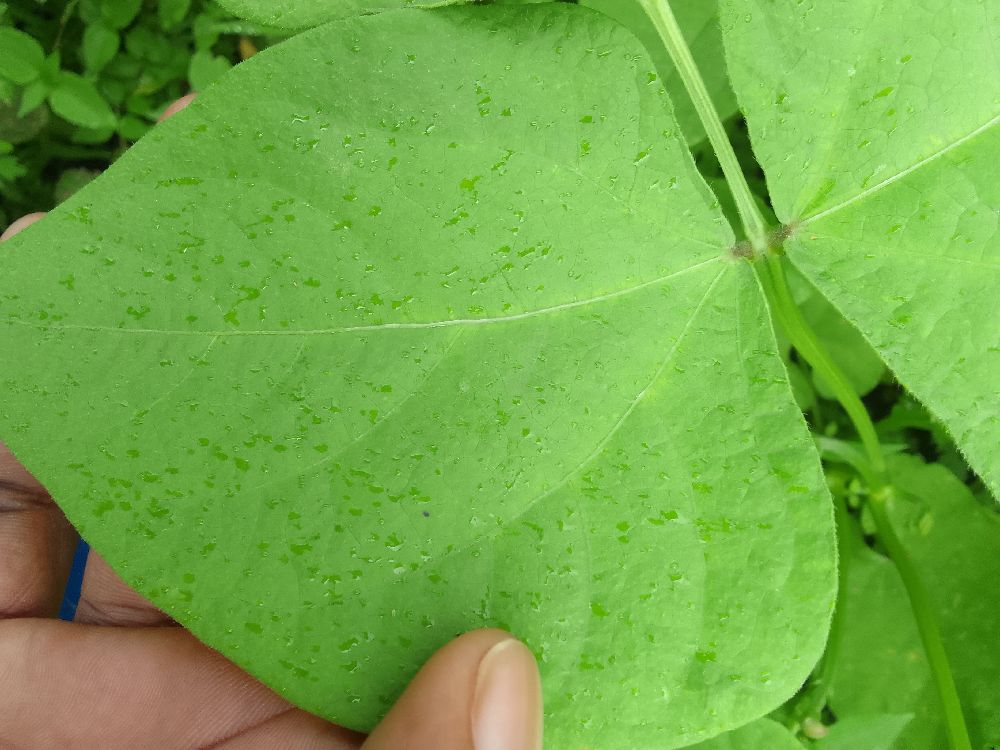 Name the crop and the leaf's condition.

common bean, healthy
